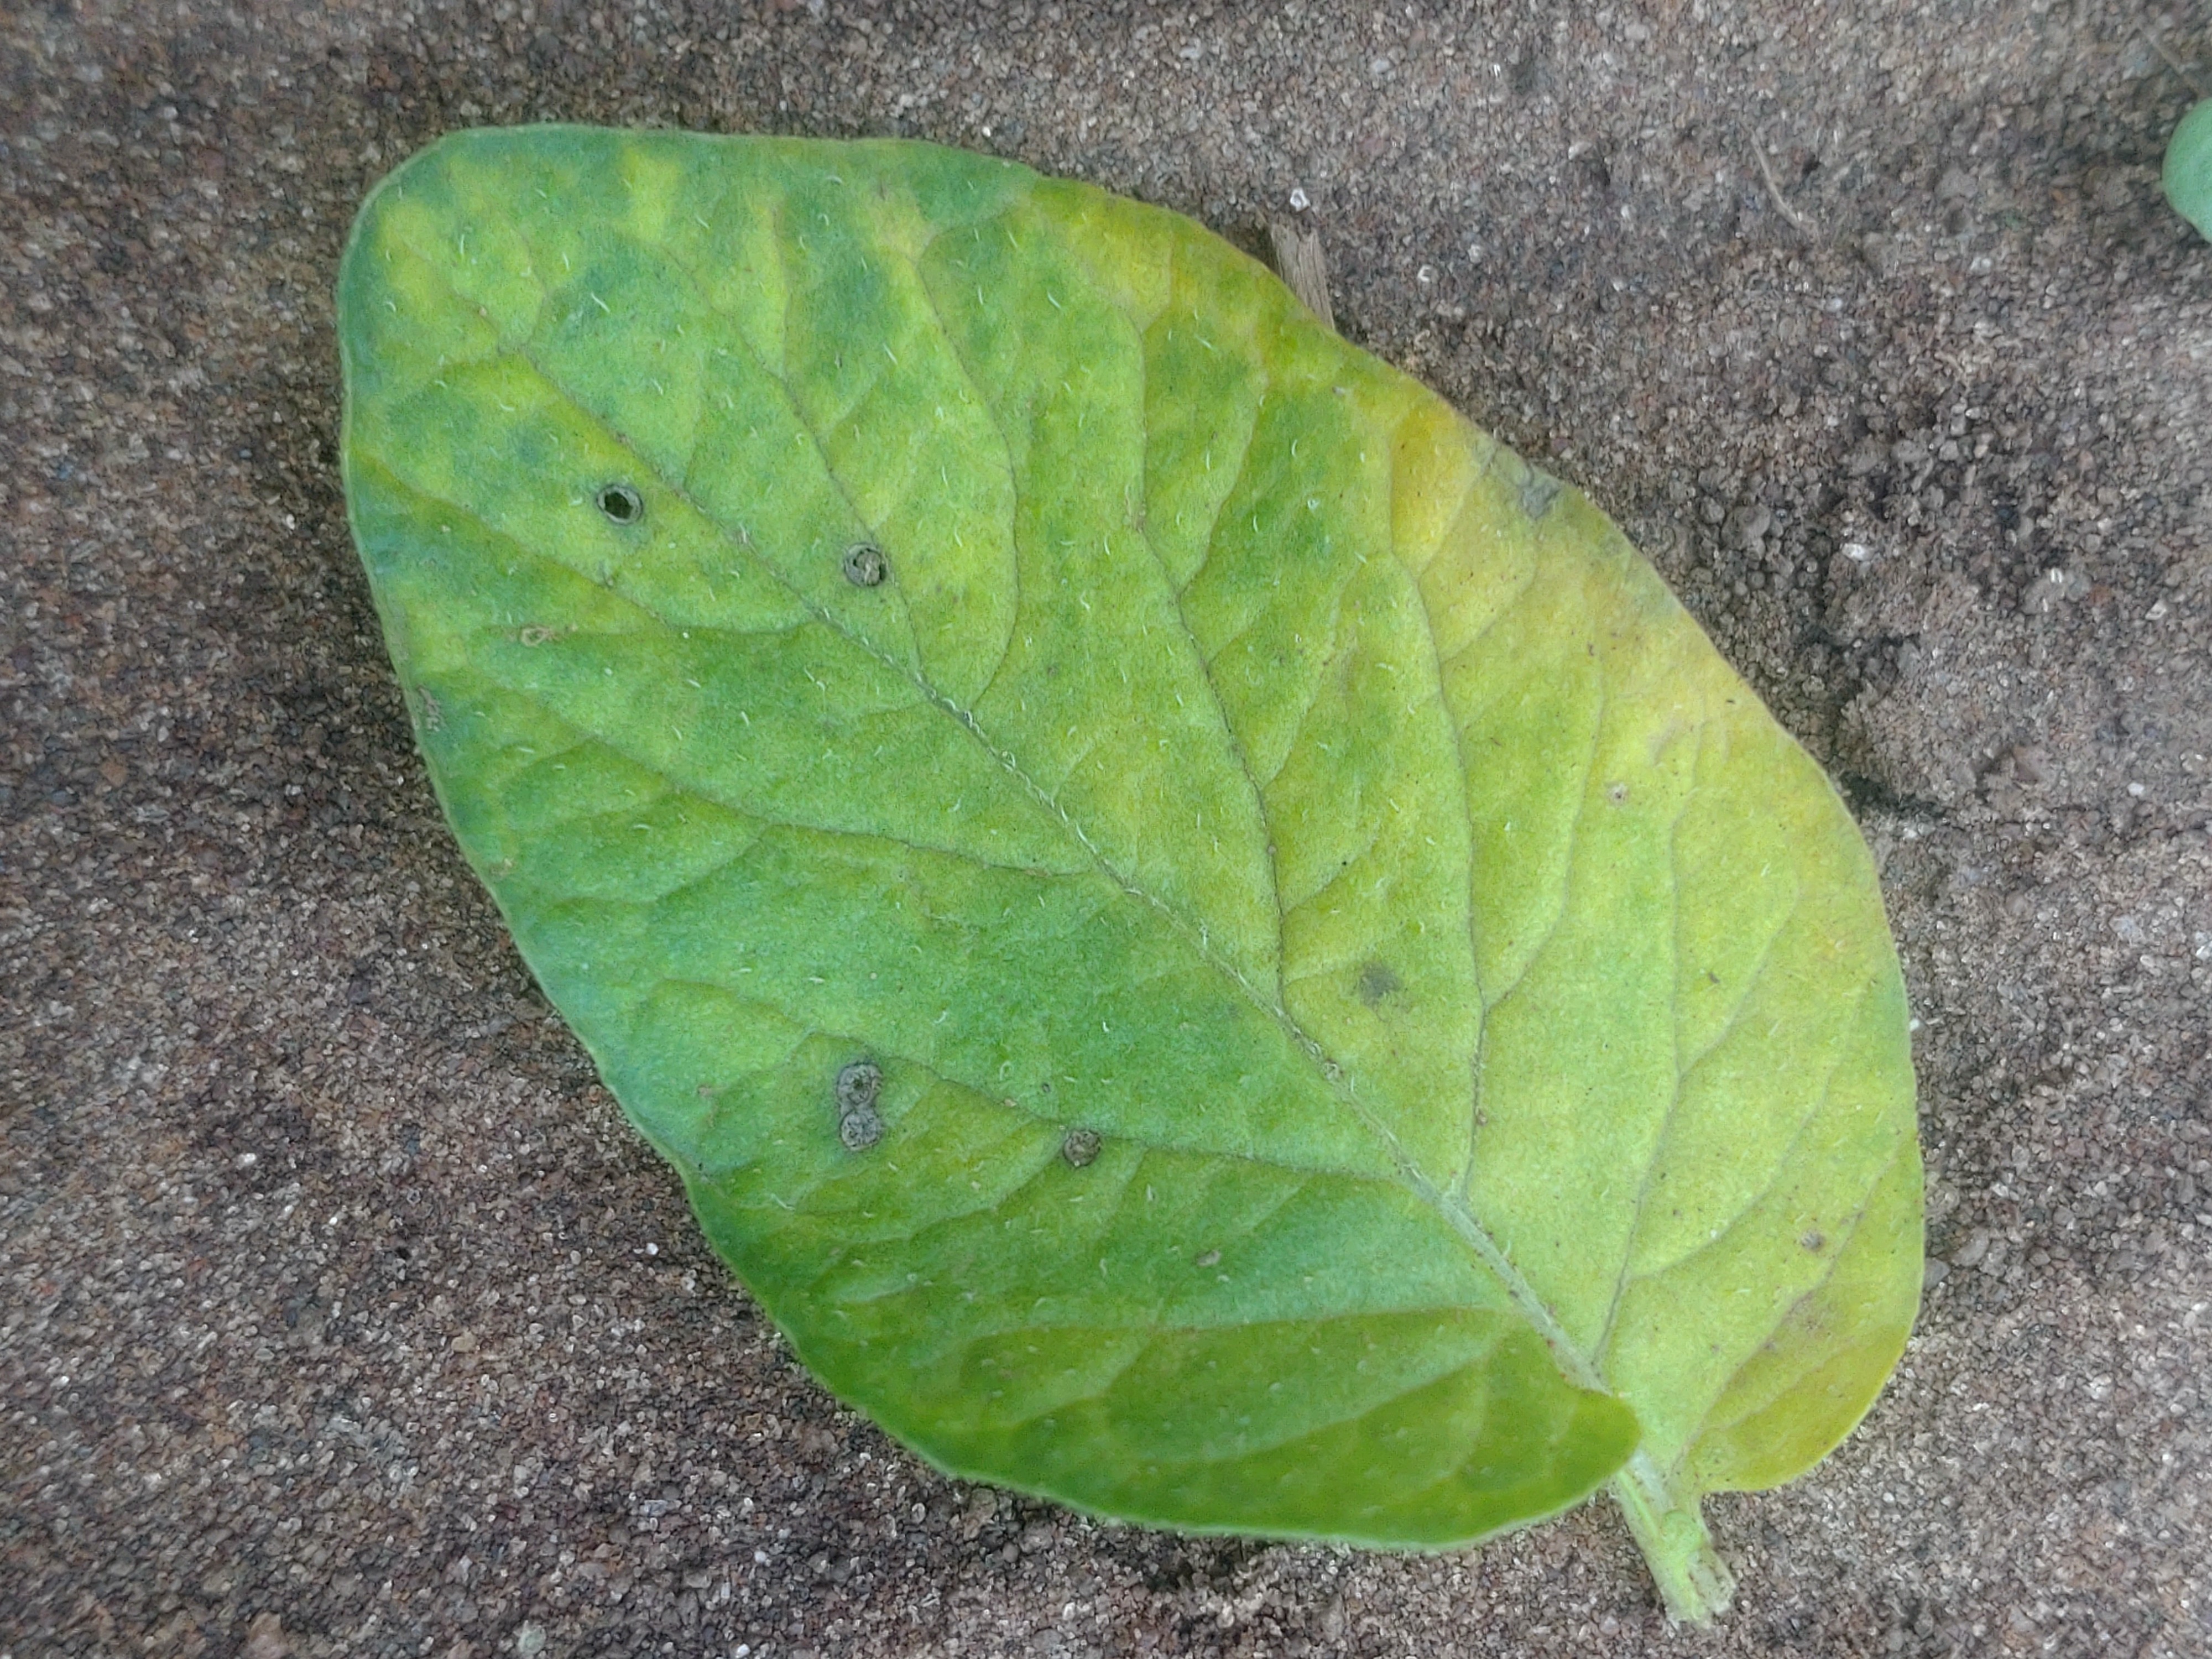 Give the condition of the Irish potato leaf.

late blight
